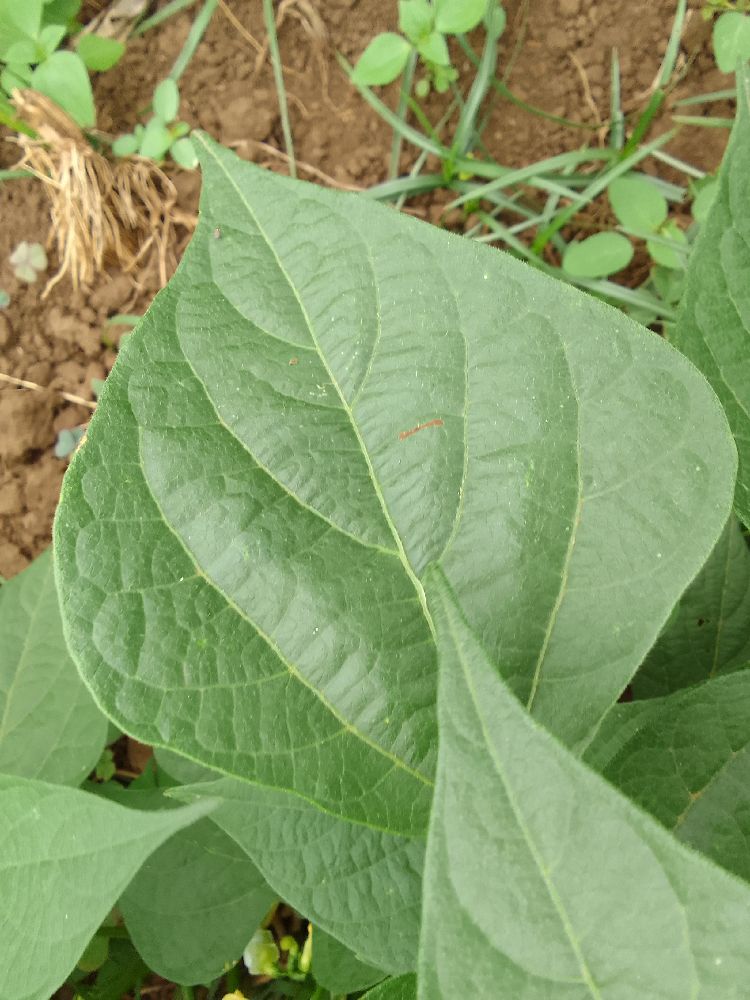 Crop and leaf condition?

common bean, healthy
